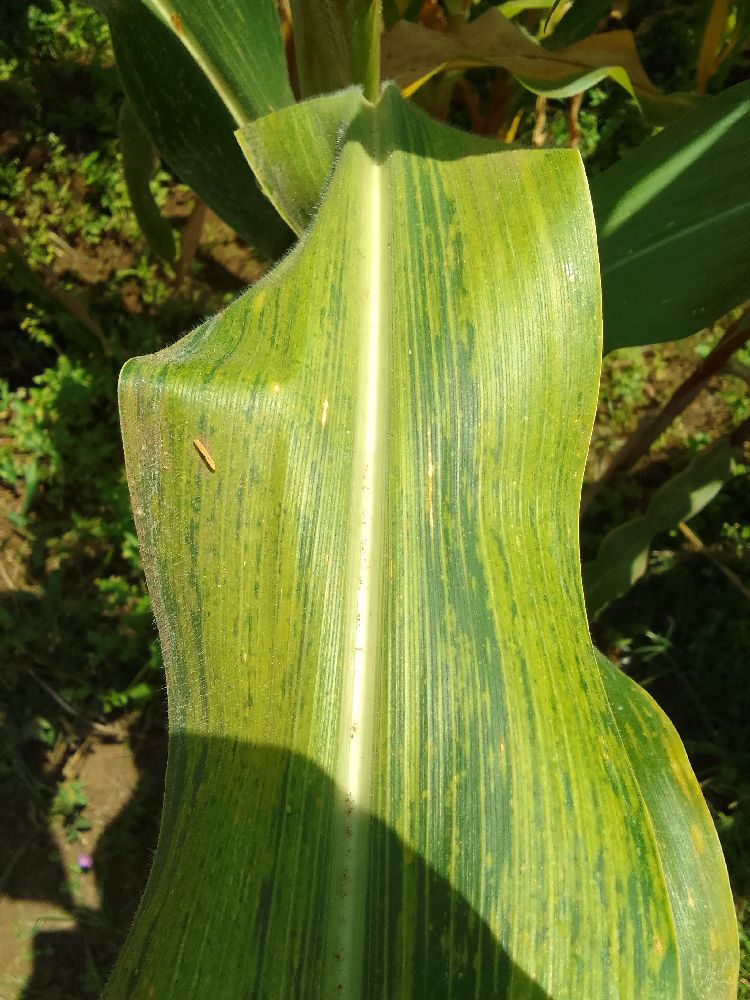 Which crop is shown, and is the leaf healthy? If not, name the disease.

maize, maize lethal necrosis
